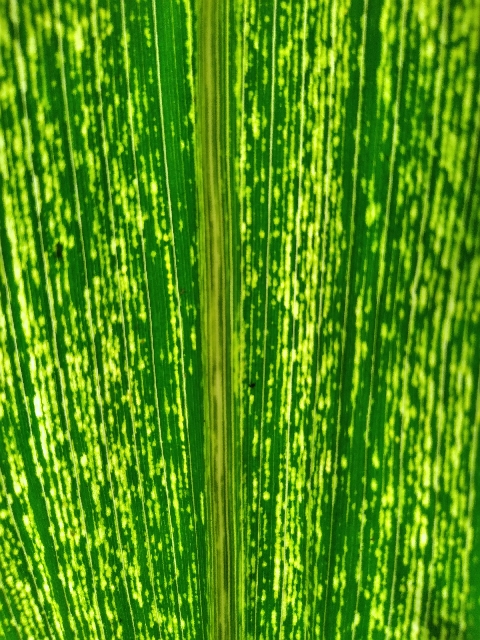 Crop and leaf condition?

maize, maize streak virus
